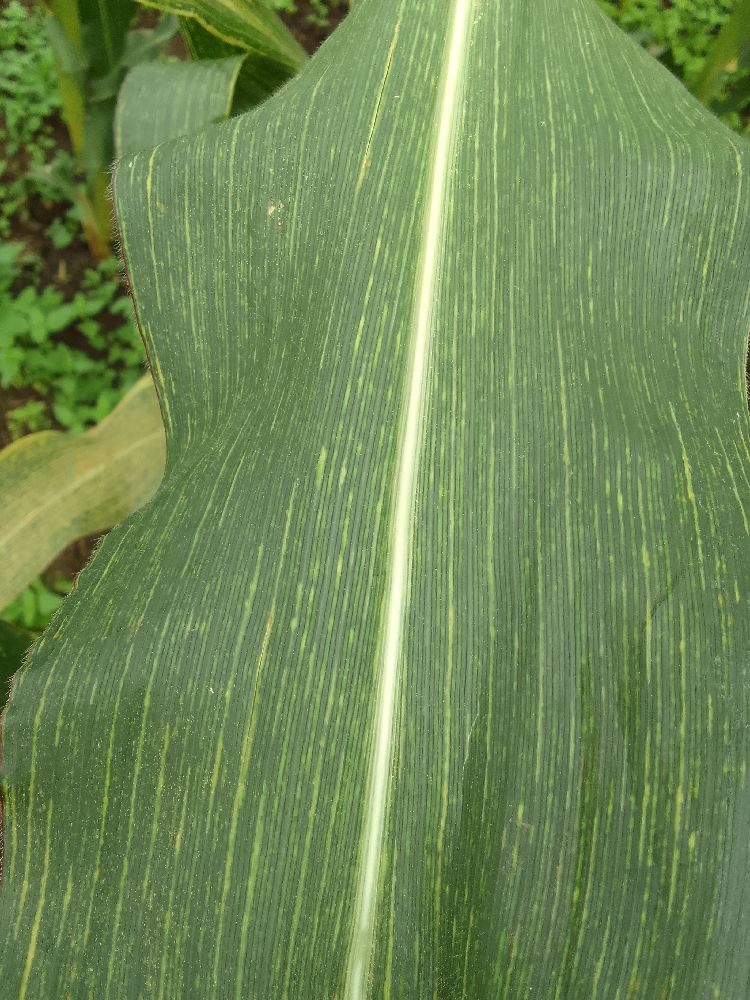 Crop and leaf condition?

maize, maize streak virus
